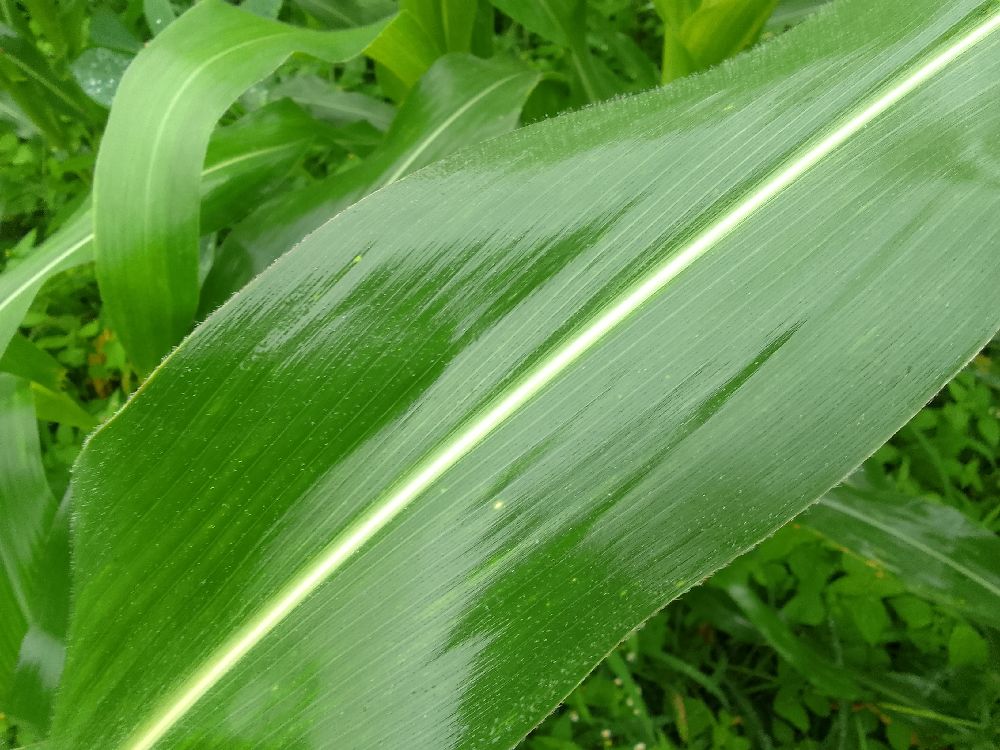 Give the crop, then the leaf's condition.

maize, healthy
